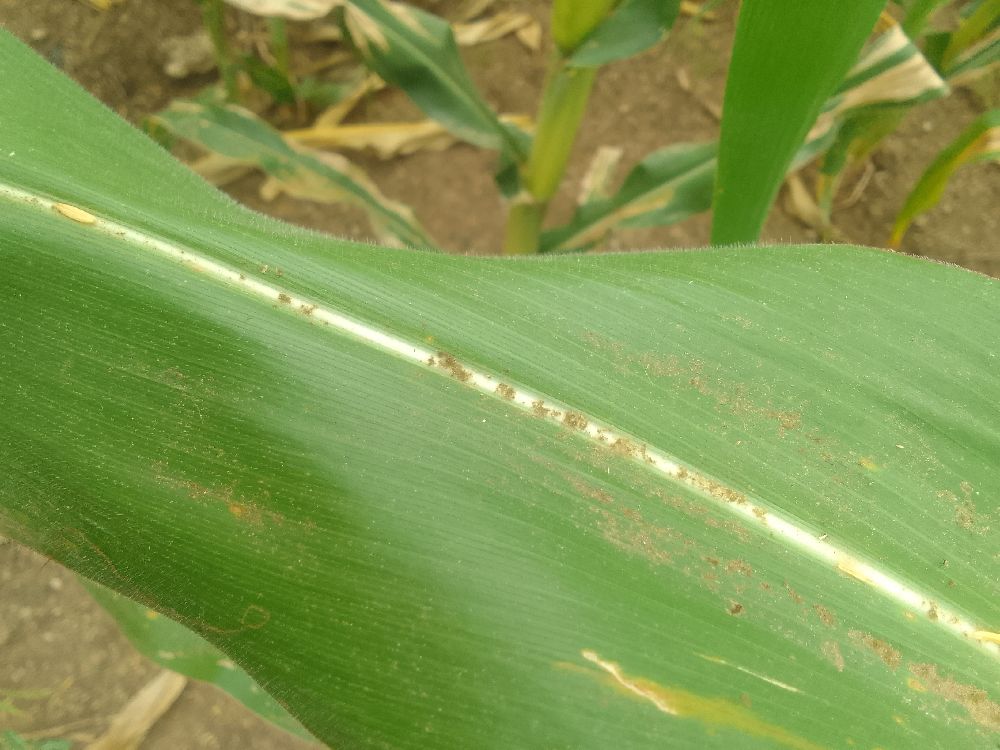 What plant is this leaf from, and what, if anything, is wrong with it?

maize, healthy
